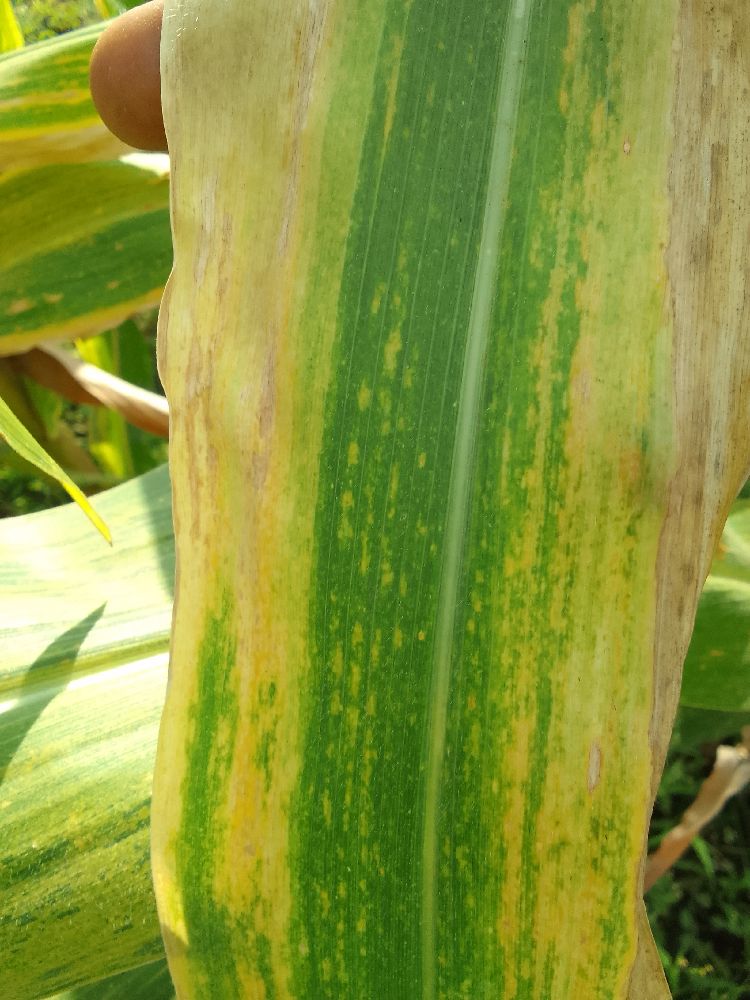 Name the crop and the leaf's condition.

maize, maize lethal necrosis
